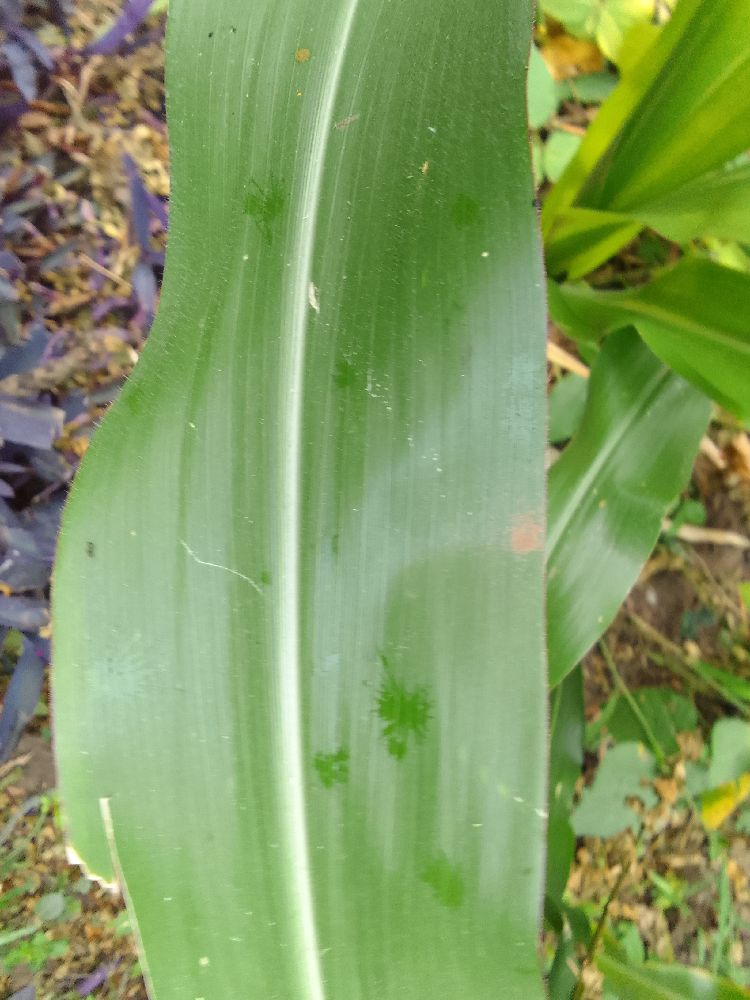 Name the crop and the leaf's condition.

maize, healthy
